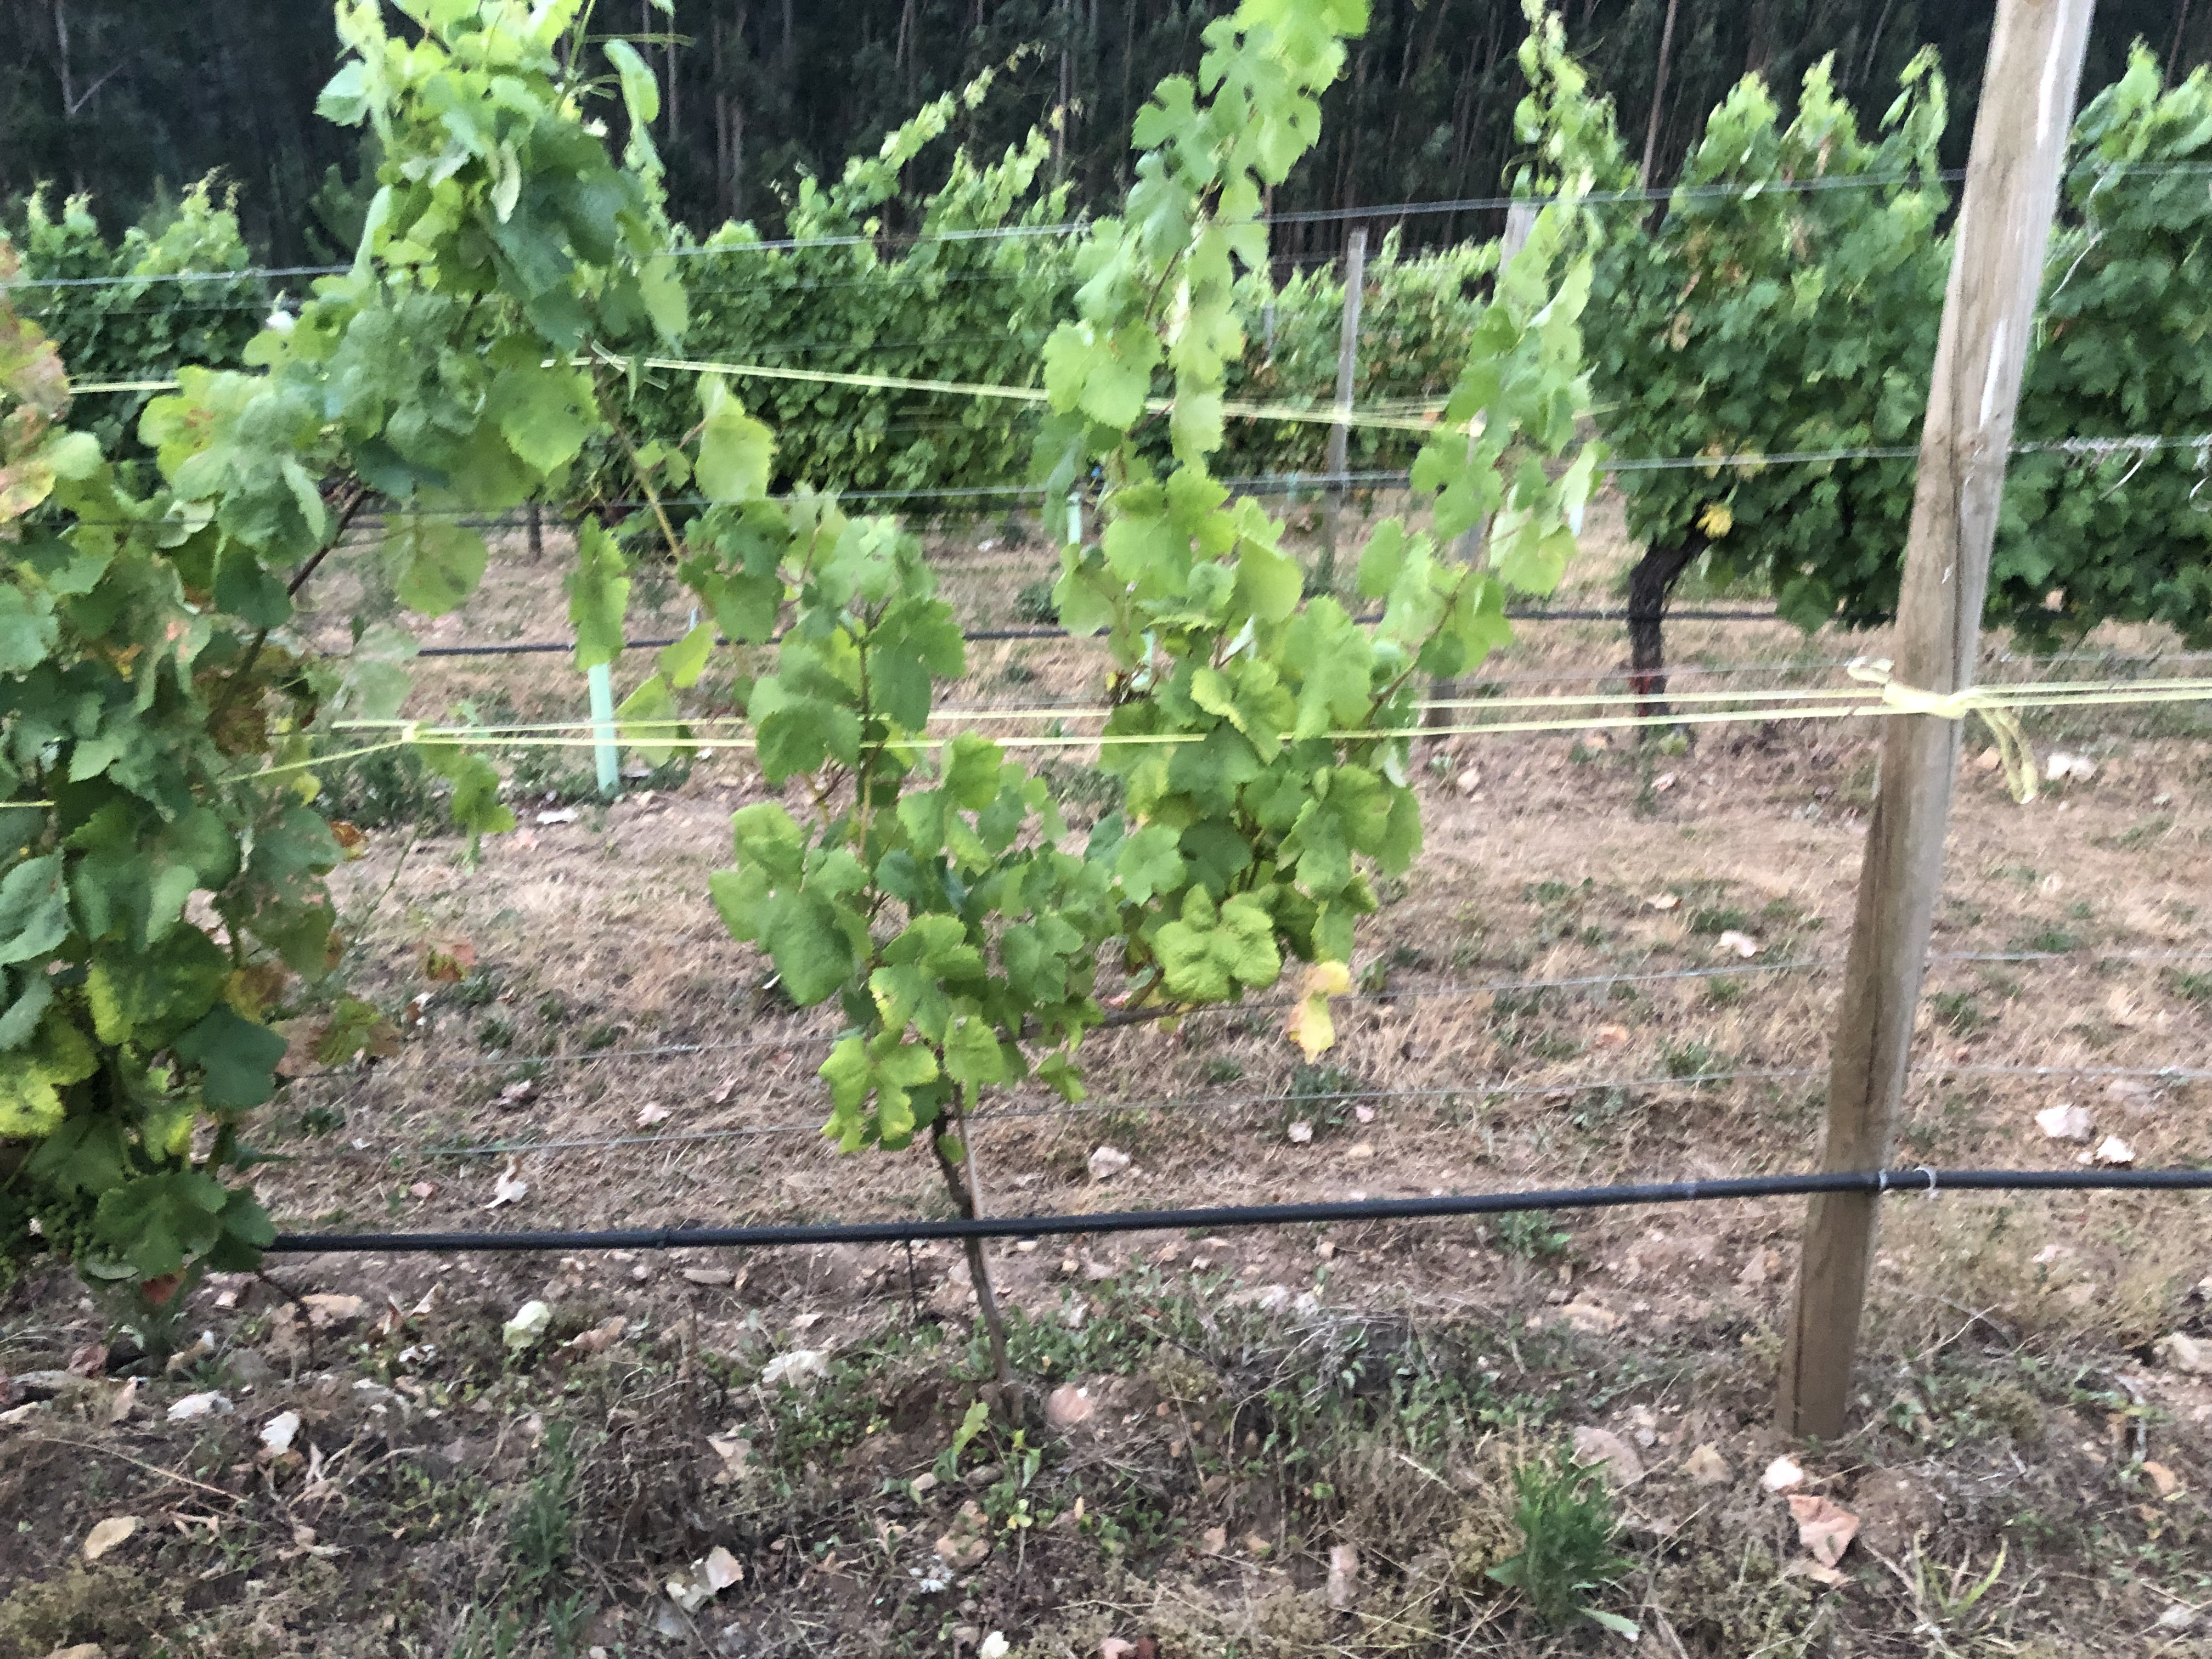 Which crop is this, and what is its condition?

grapevine, not affected by esca disease
